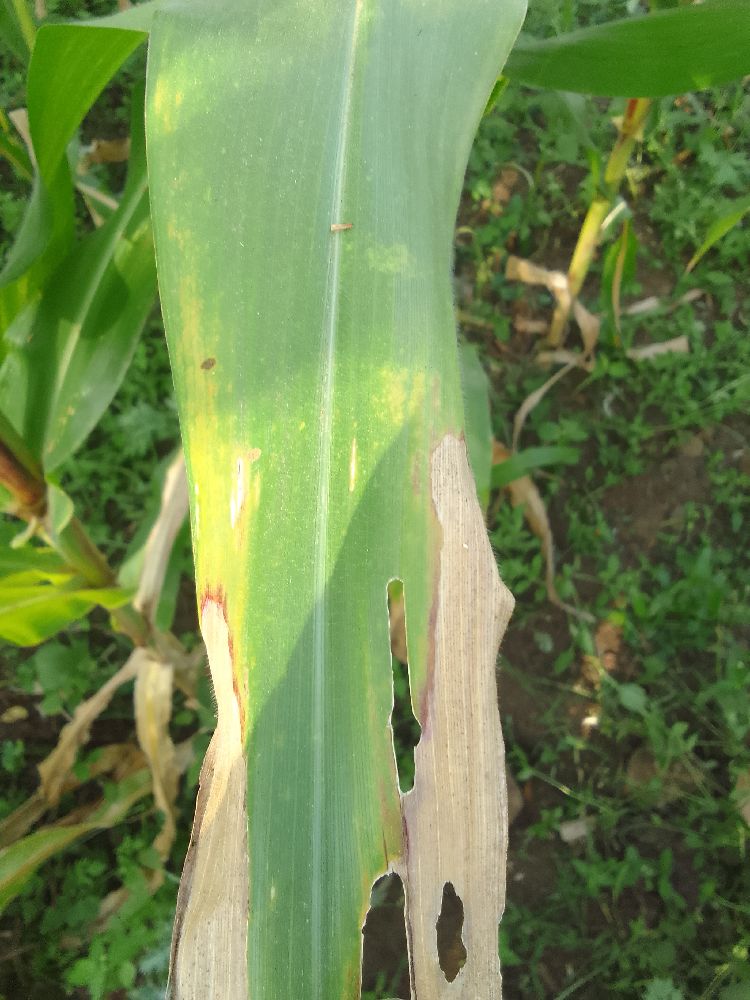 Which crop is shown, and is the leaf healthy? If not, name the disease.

maize, maize lethal necrosis
